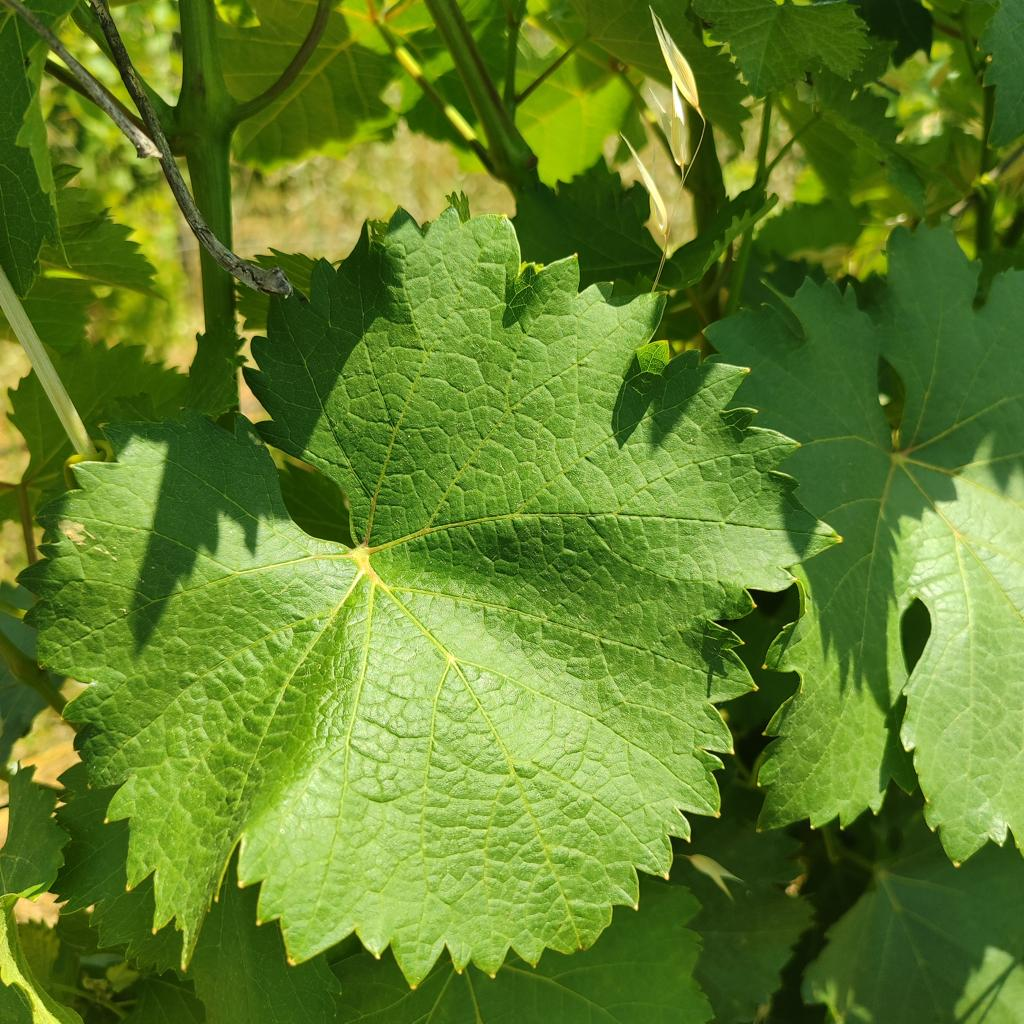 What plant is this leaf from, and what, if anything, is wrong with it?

grapevine, healthy
